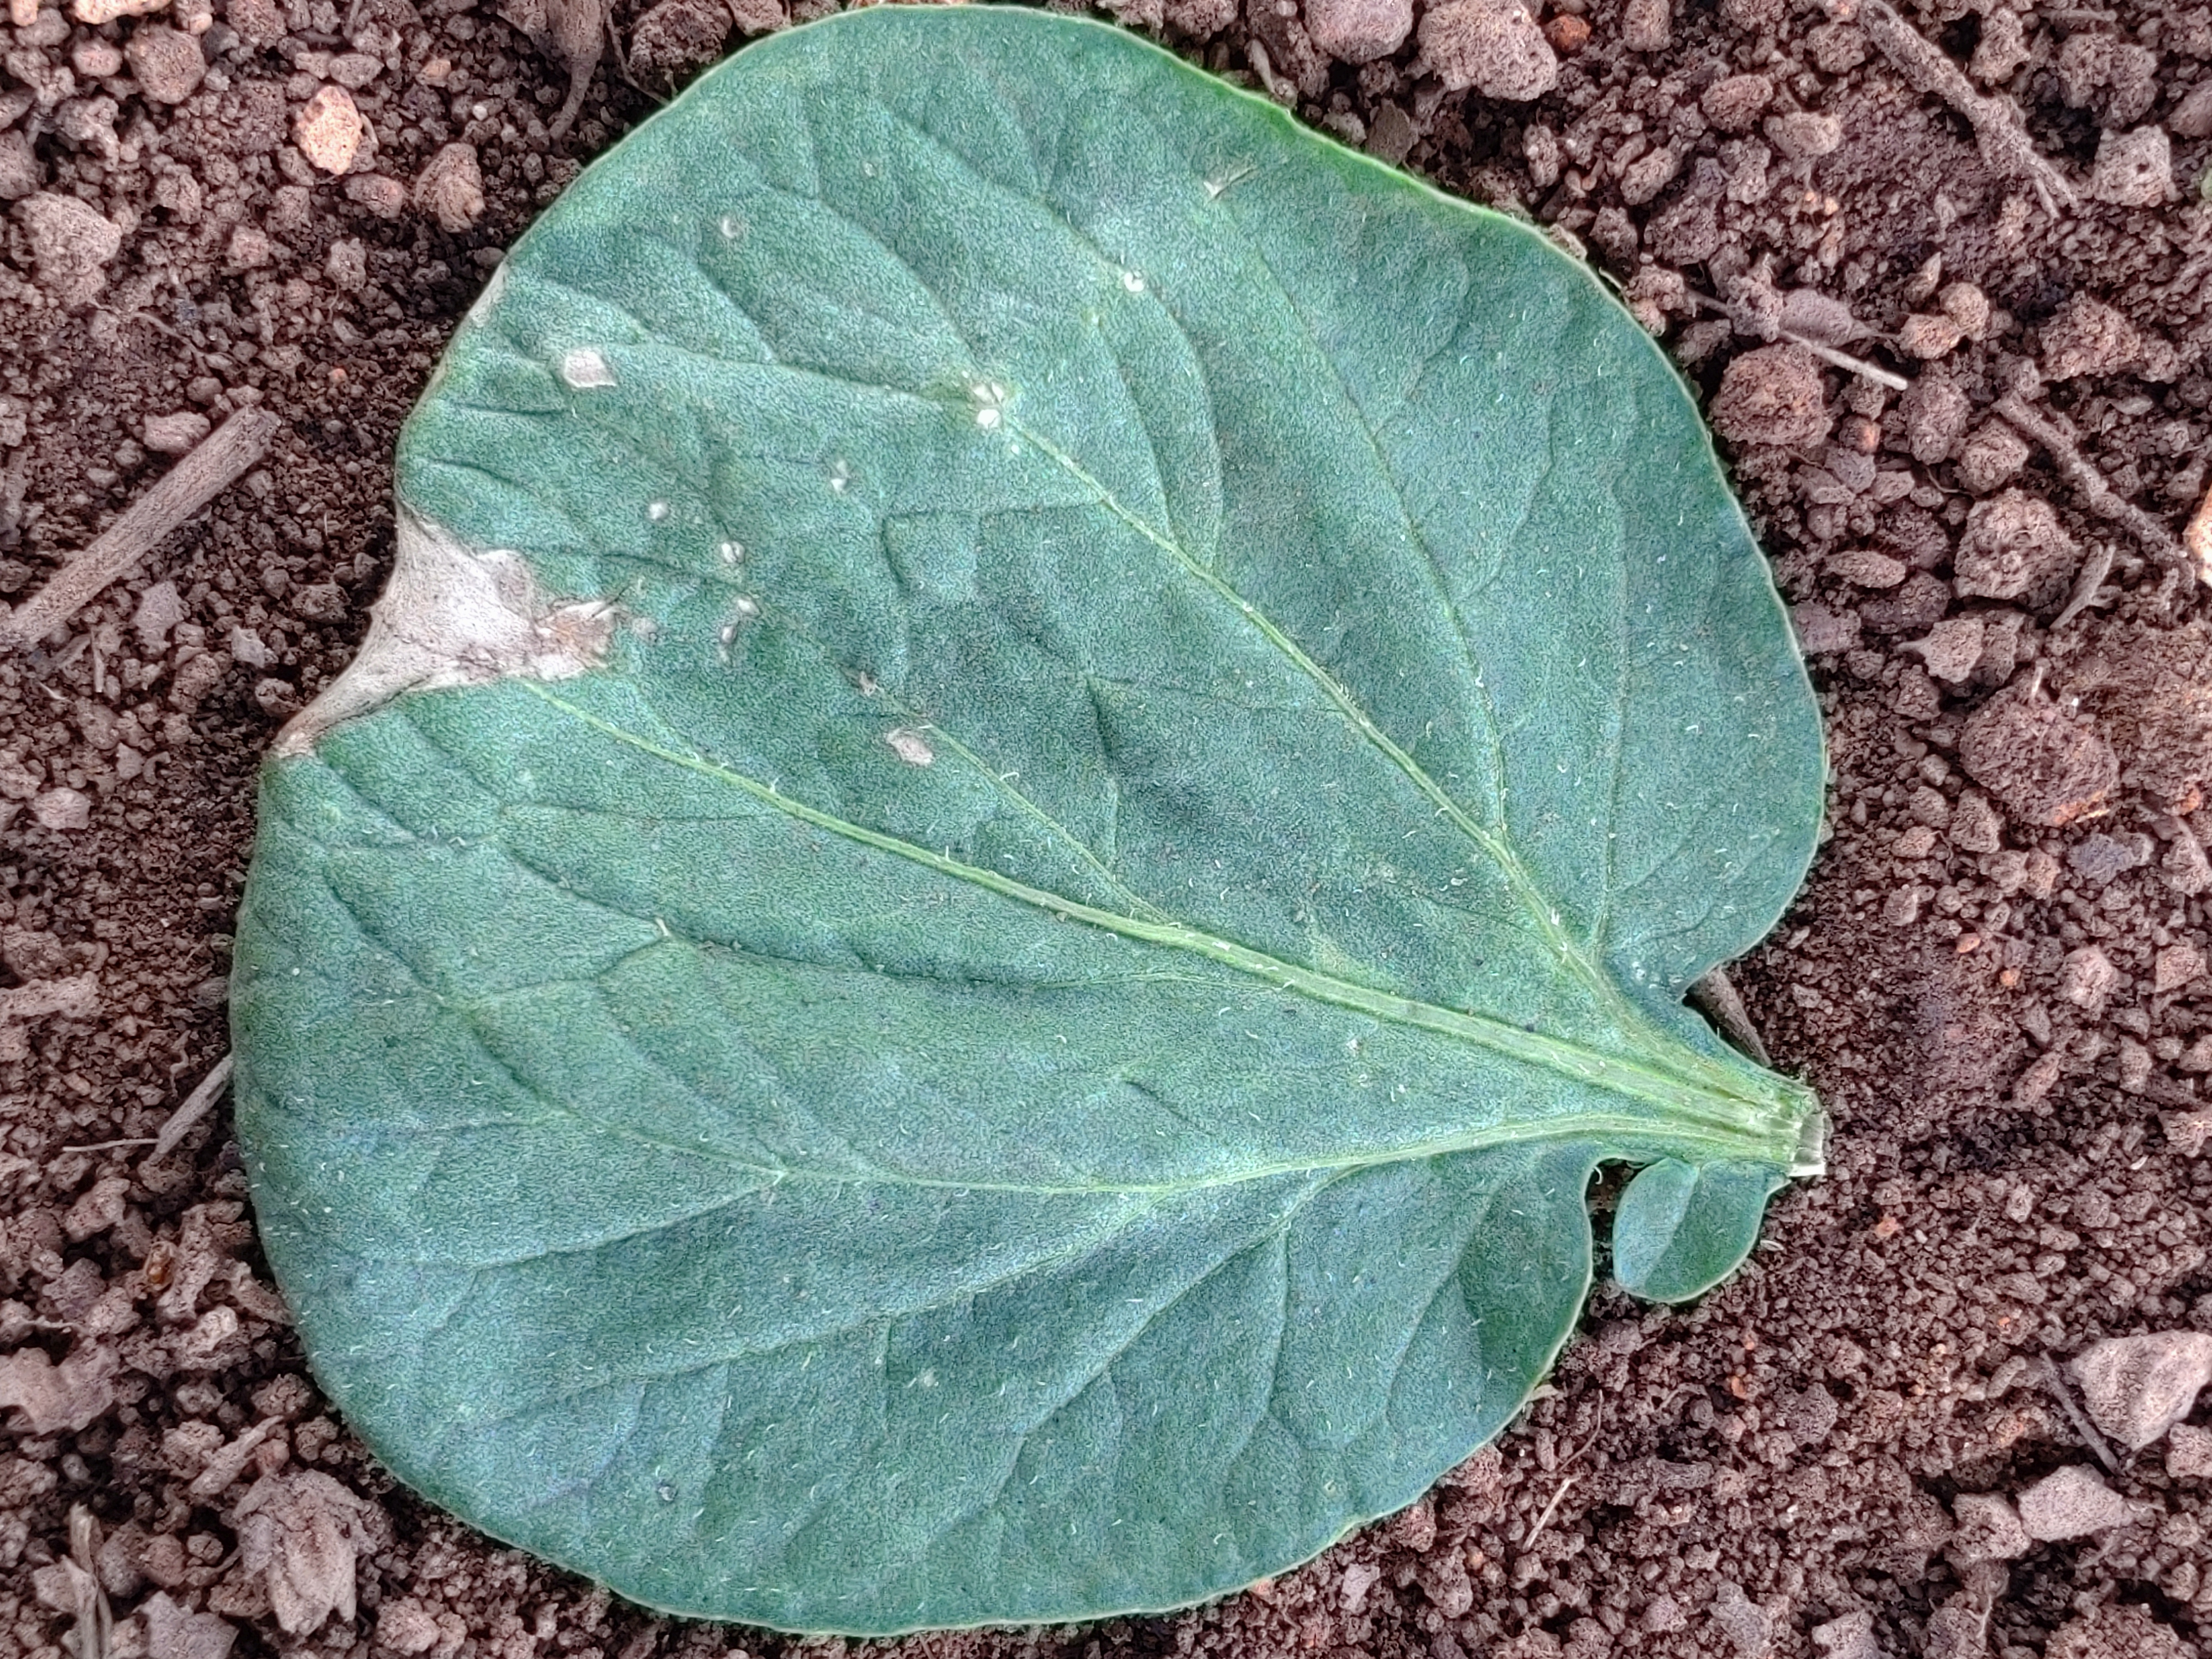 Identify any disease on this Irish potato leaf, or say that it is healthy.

early blight
